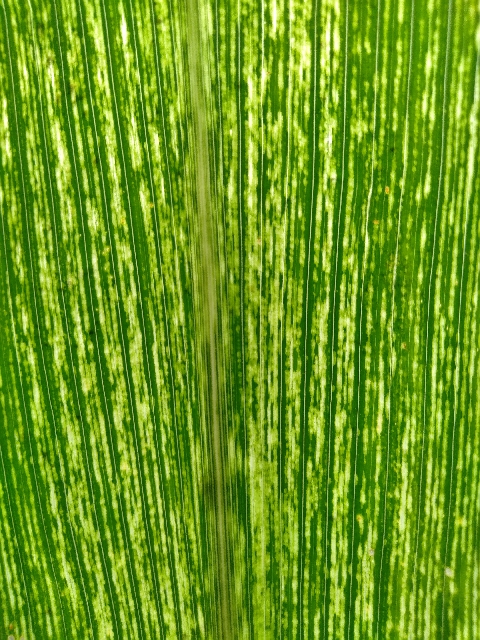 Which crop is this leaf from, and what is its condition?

maize, maize streak virus
